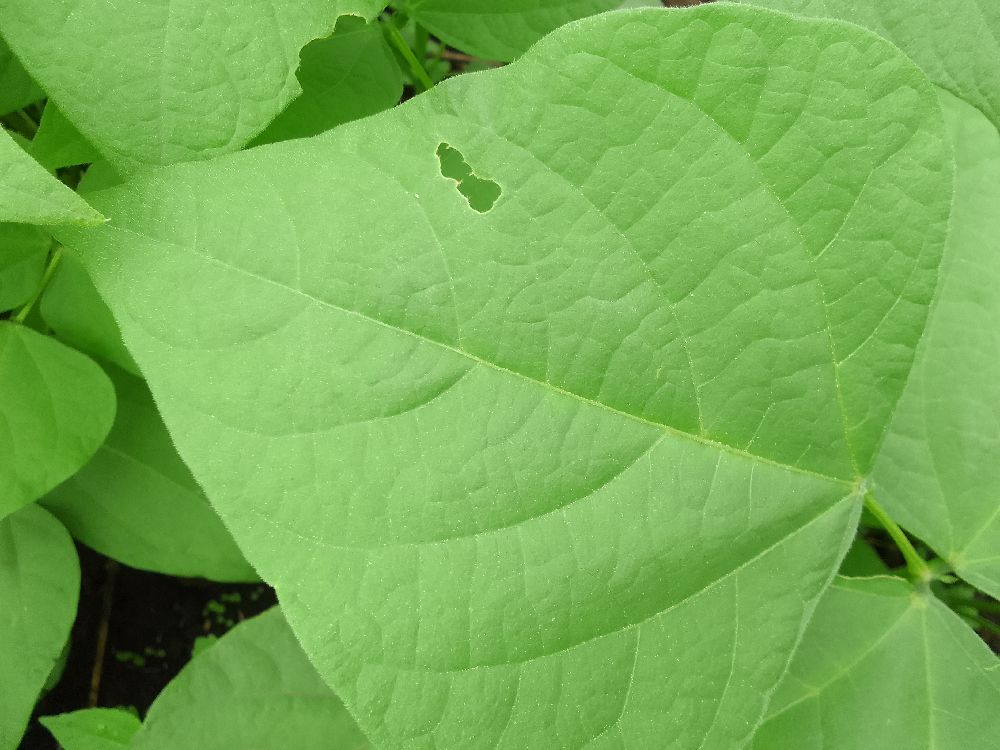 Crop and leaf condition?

common bean, healthy
